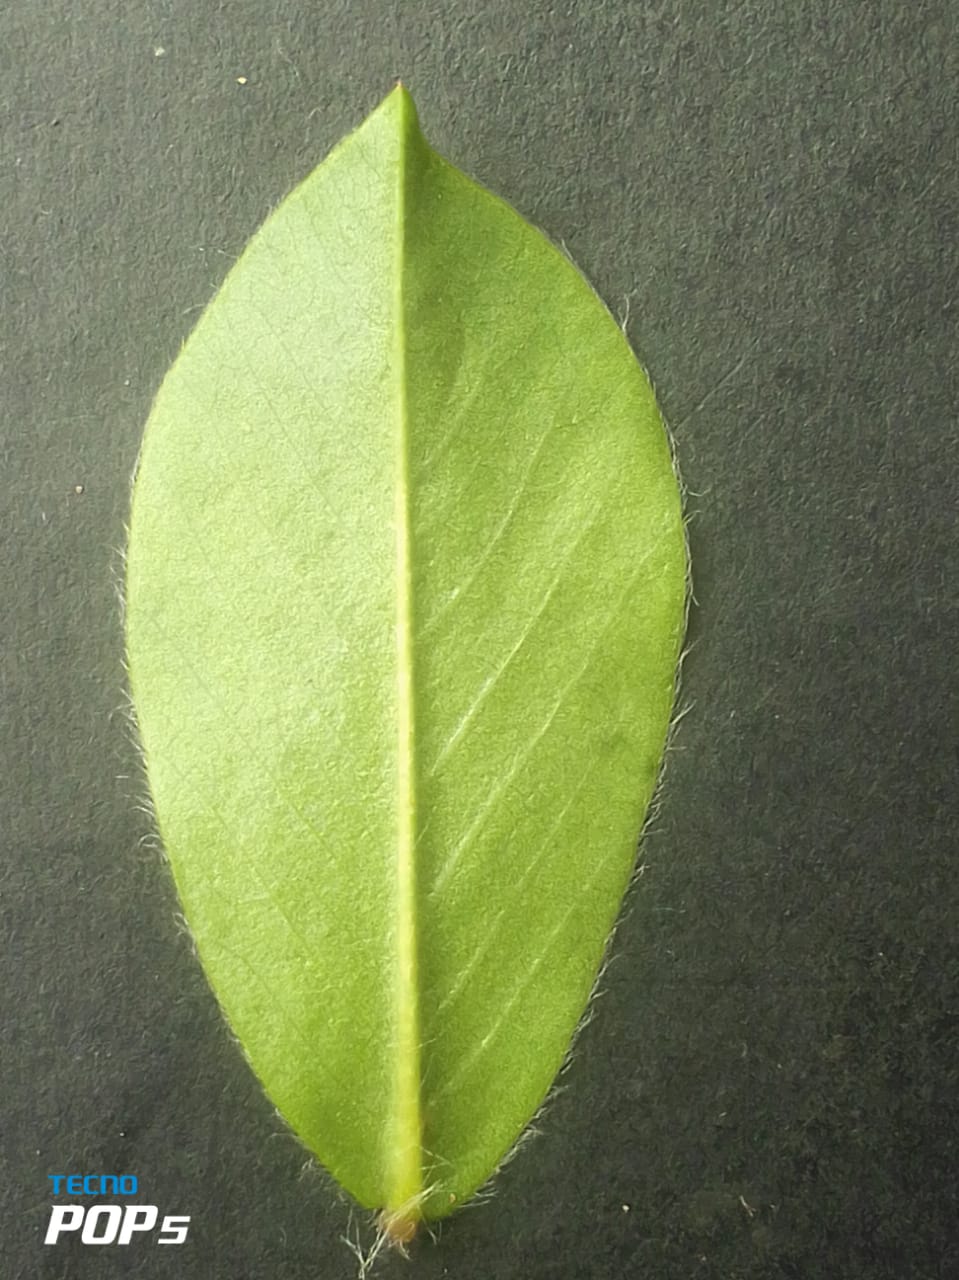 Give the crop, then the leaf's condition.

peanut, healthy leaves
